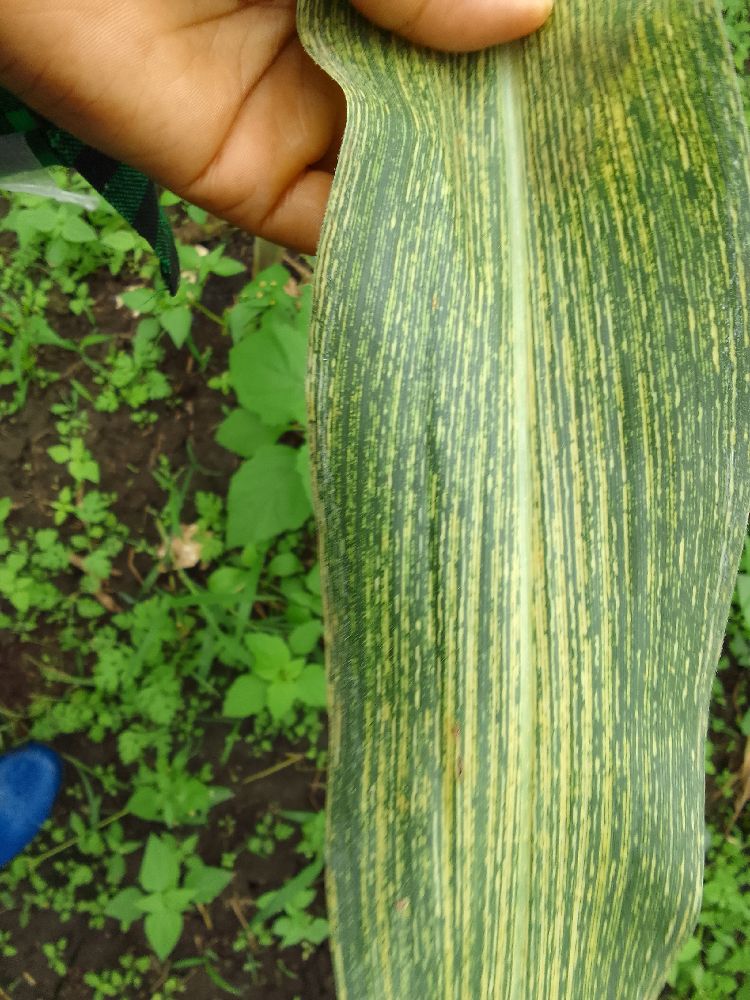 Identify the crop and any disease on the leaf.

maize, maize streak virus
